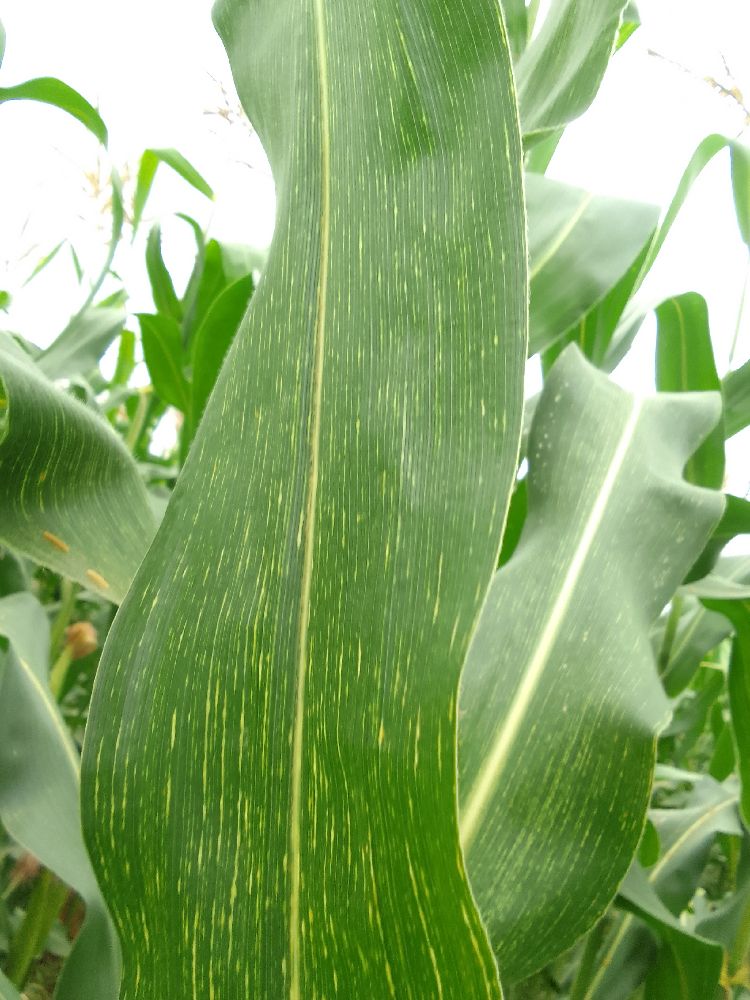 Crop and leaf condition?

maize, maize streak virus
